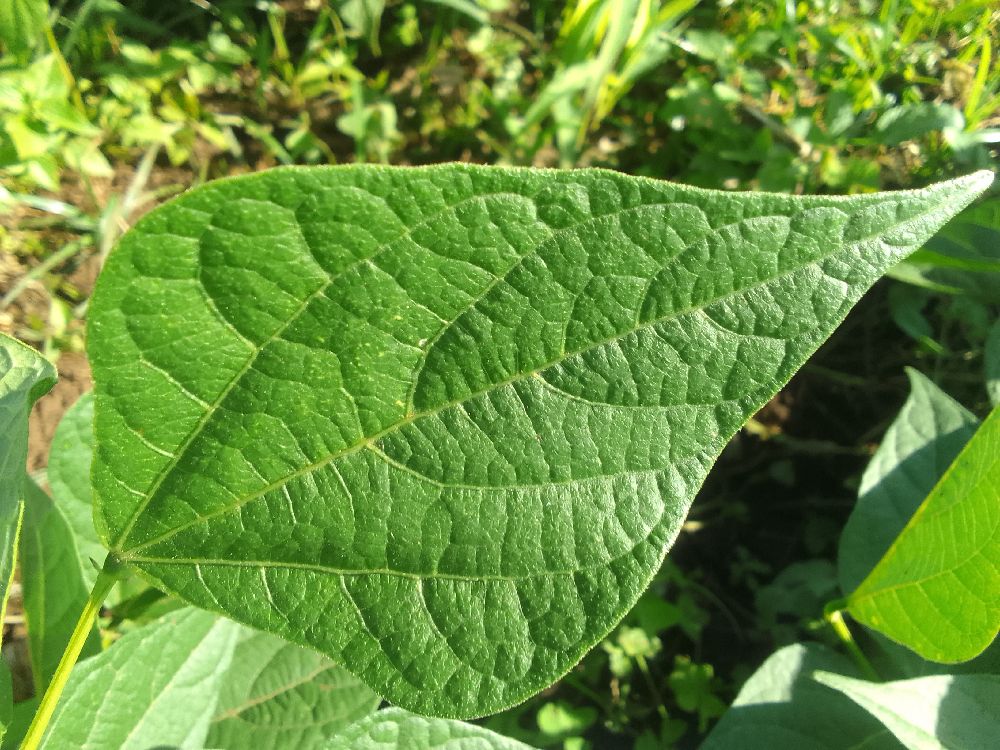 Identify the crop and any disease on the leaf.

common bean, healthy
